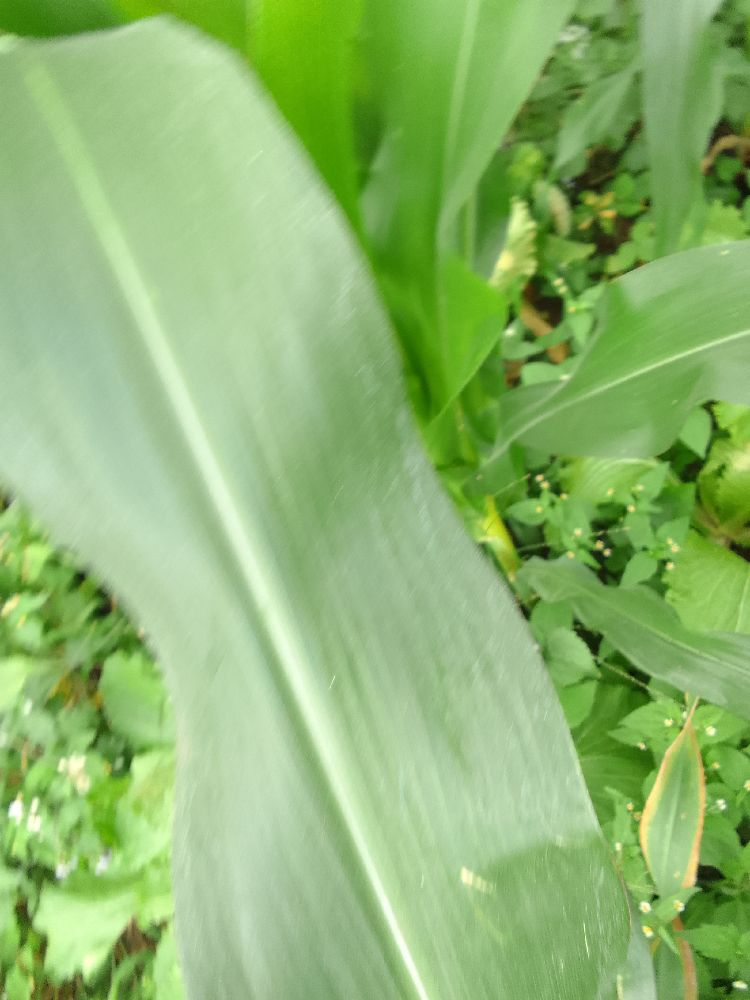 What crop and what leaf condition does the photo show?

maize, healthy
